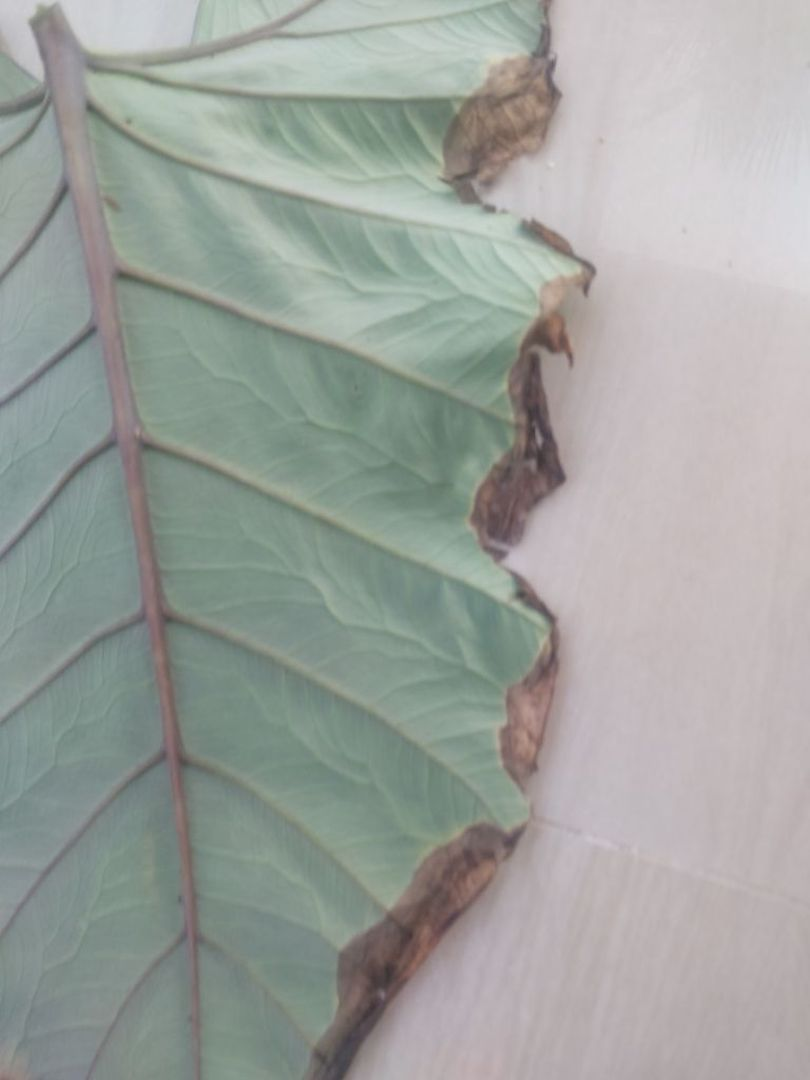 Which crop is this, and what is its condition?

taro, leaf blight
